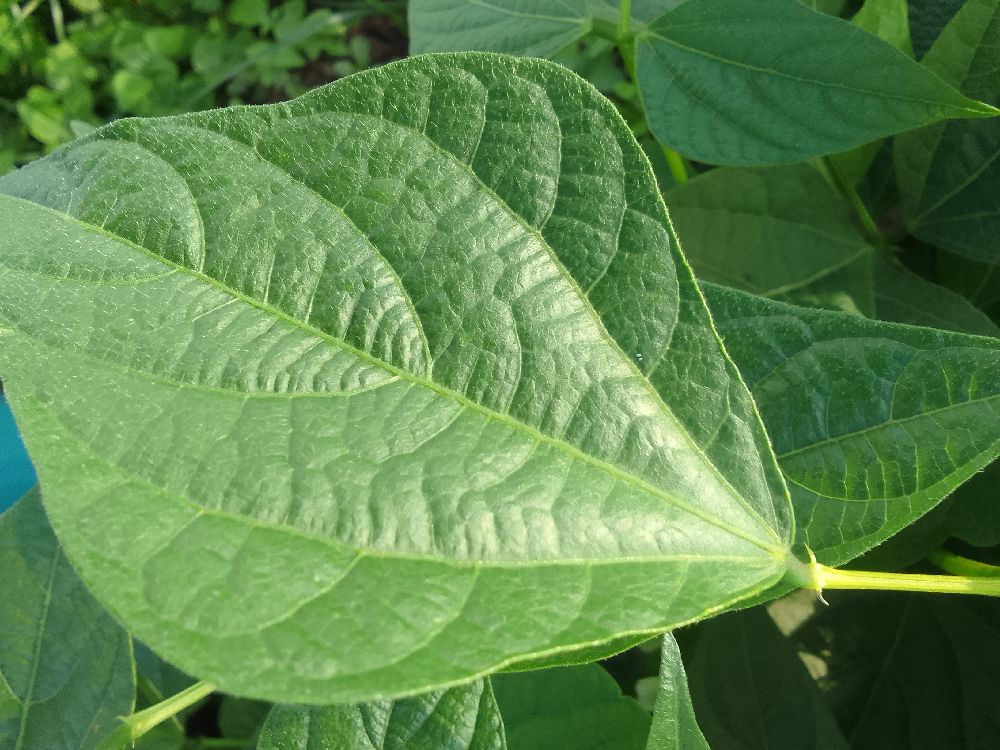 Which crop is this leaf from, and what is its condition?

common bean, healthy
